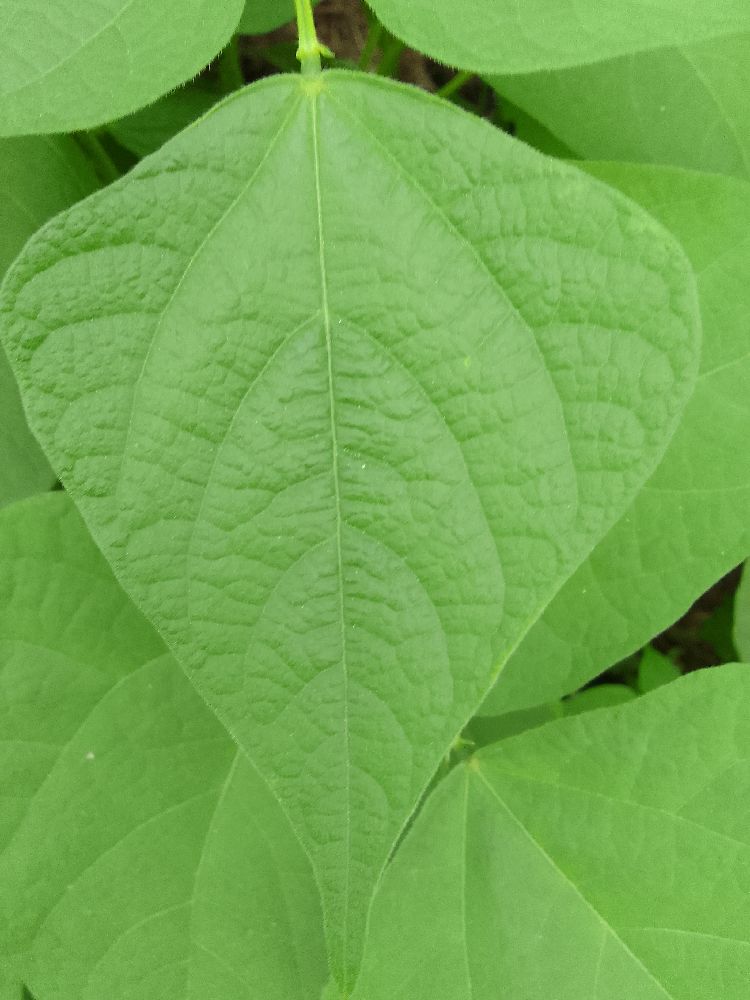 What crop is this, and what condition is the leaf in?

common bean, healthy
